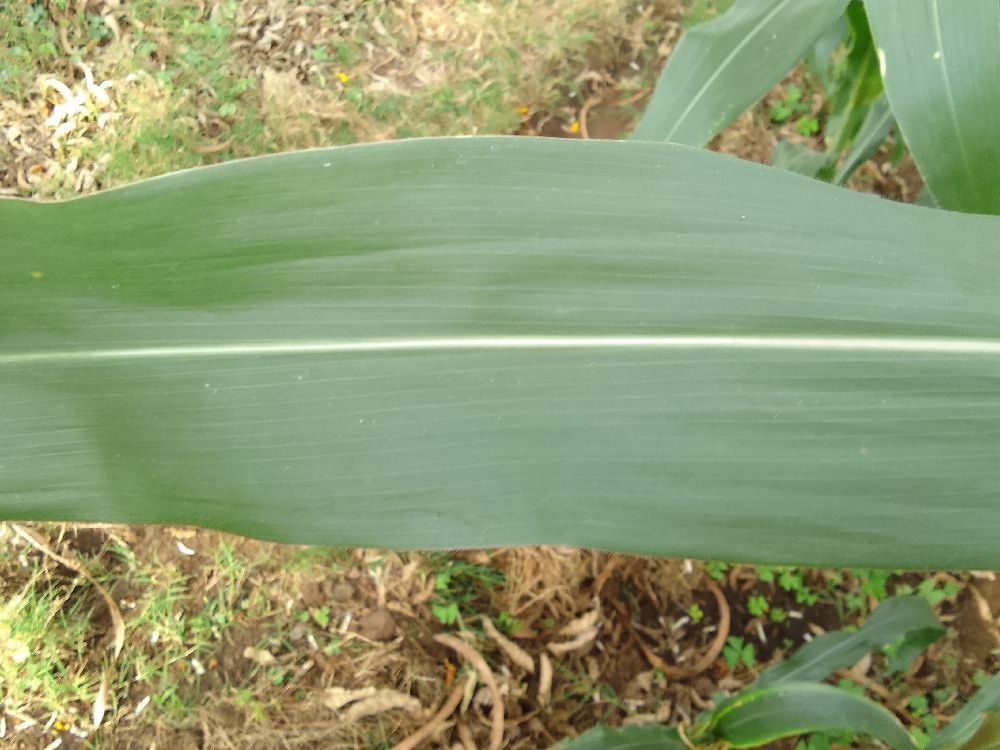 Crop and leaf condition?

maize, healthy
